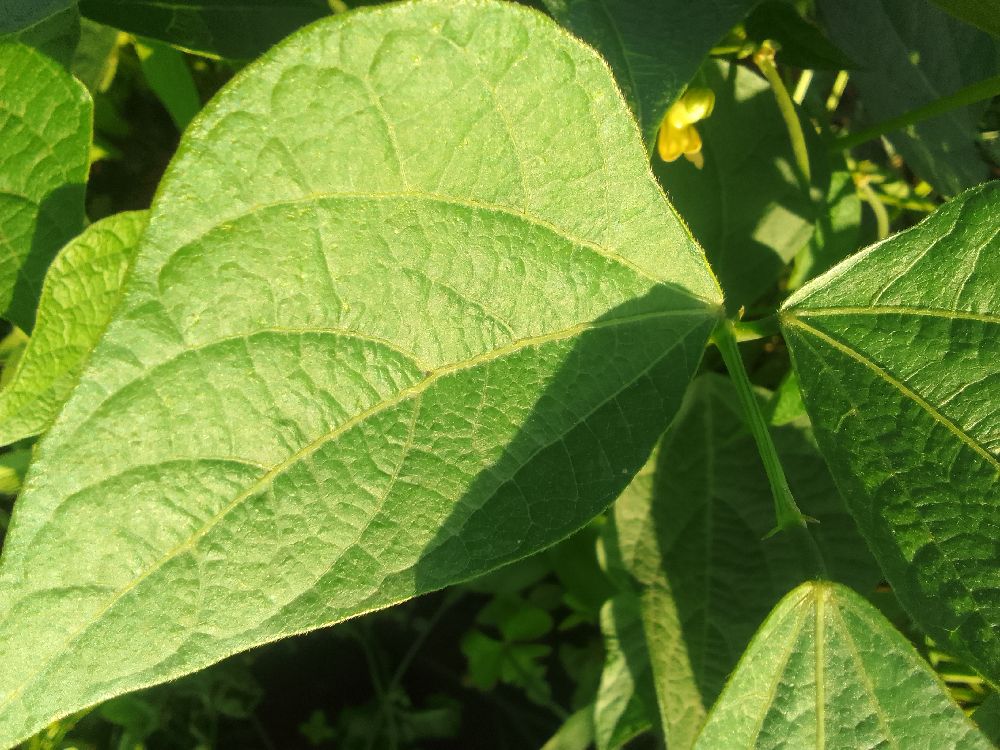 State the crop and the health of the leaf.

common bean, healthy
